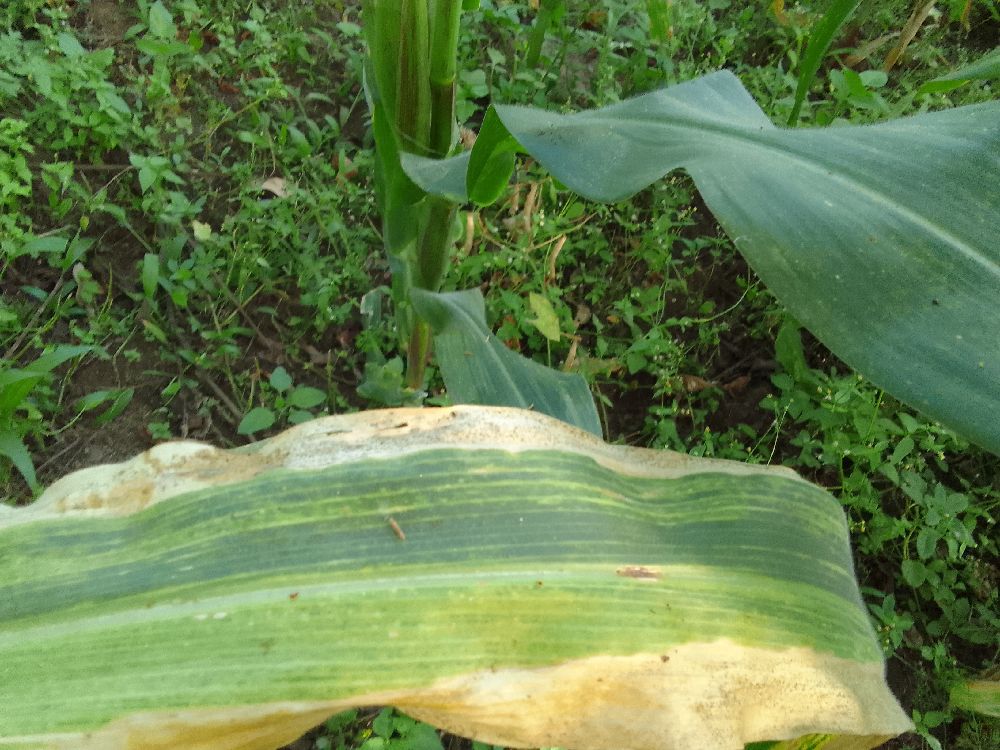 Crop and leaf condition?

maize, maize lethal necrosis
